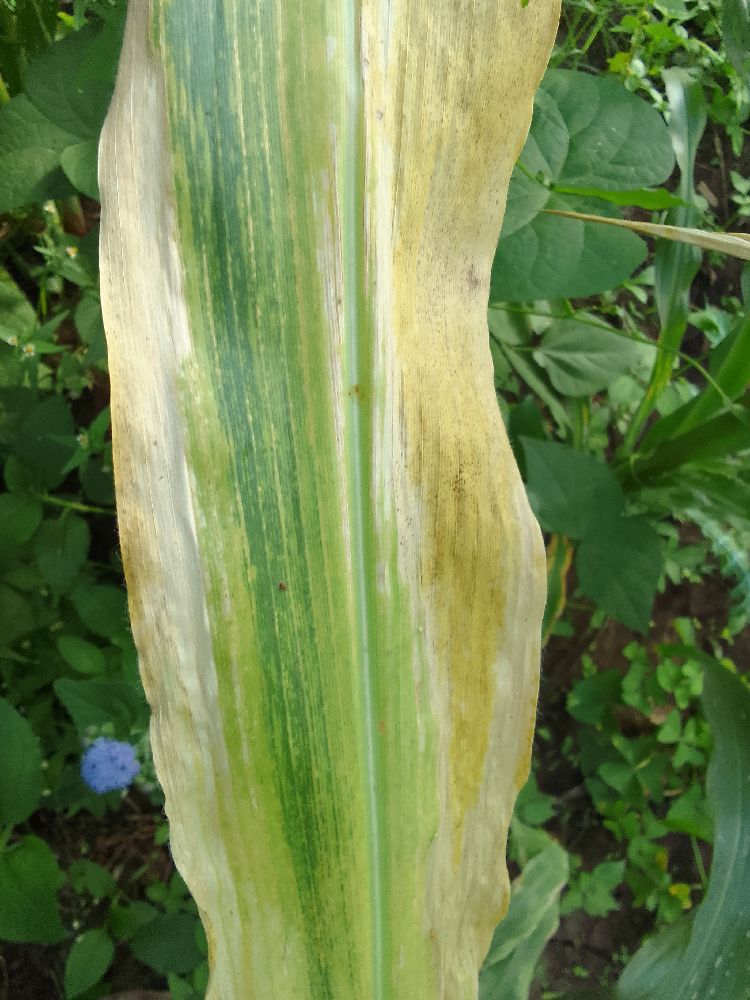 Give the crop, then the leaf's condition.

maize, maize lethal necrosis
